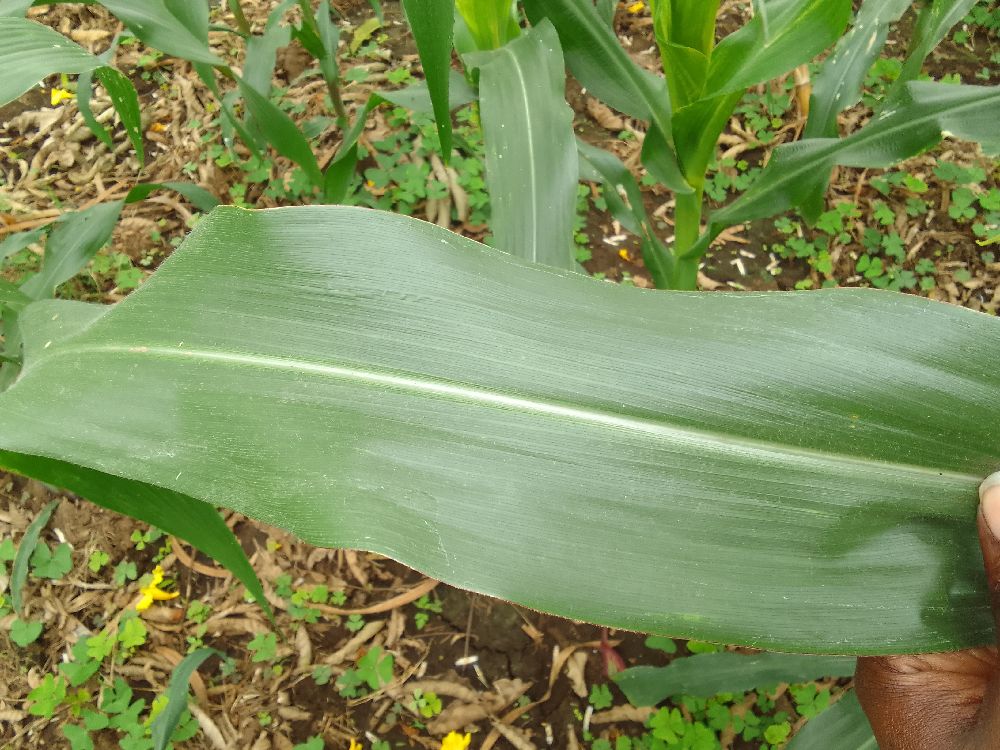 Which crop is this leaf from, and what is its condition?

maize, healthy
